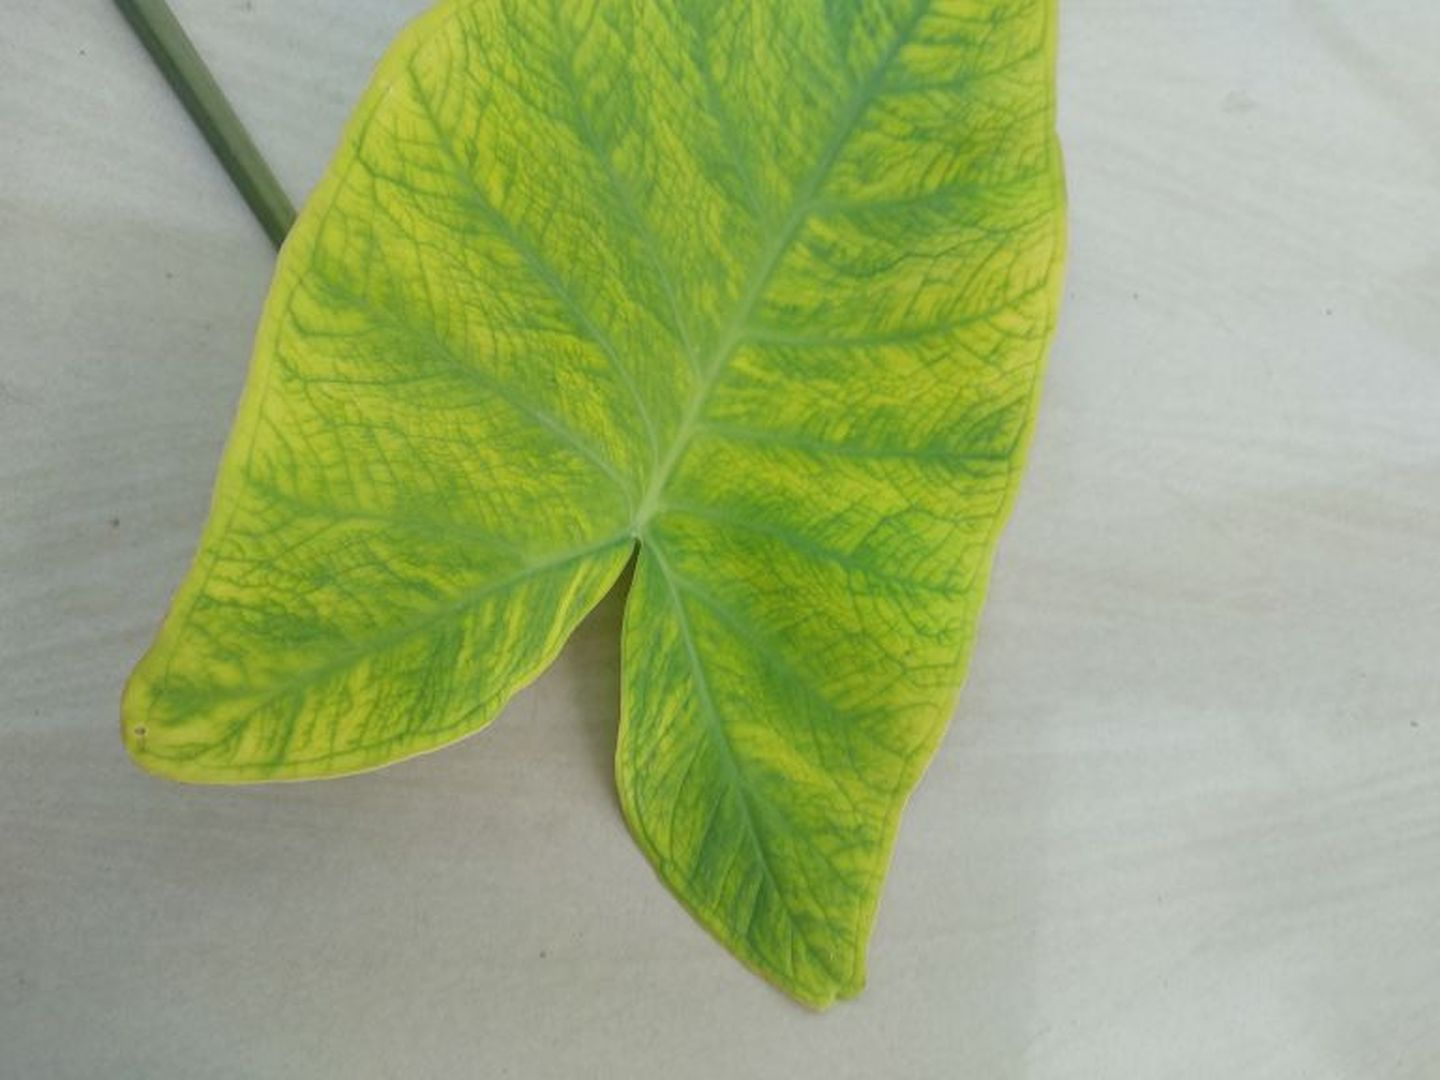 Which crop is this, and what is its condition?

taro, mosaic
